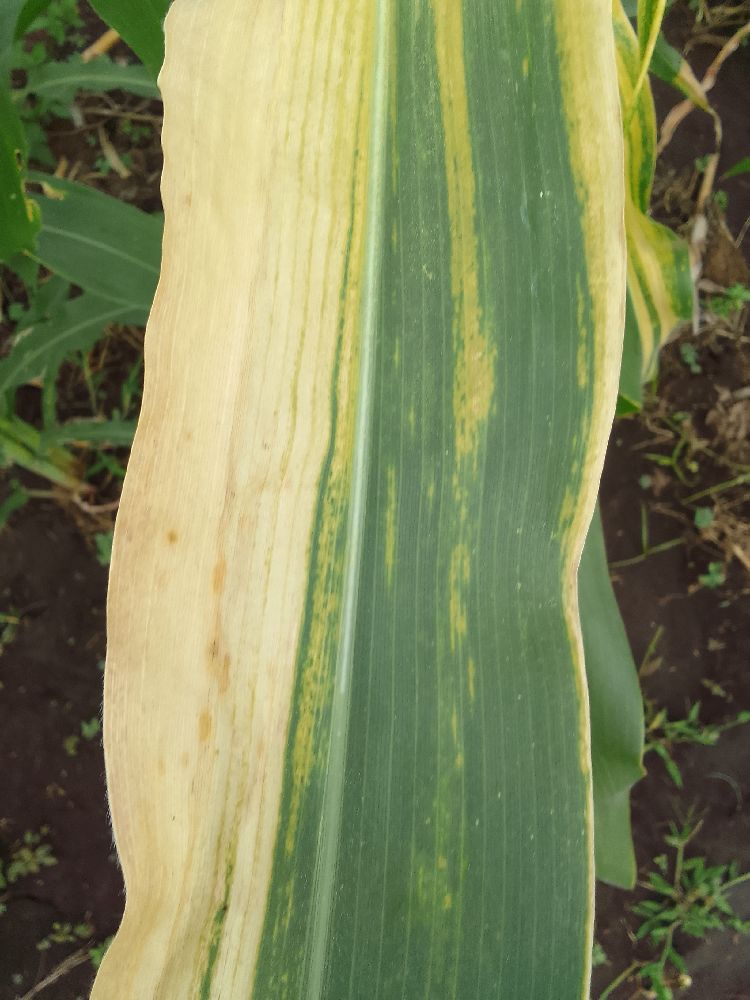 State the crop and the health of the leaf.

maize, maize lethal necrosis
